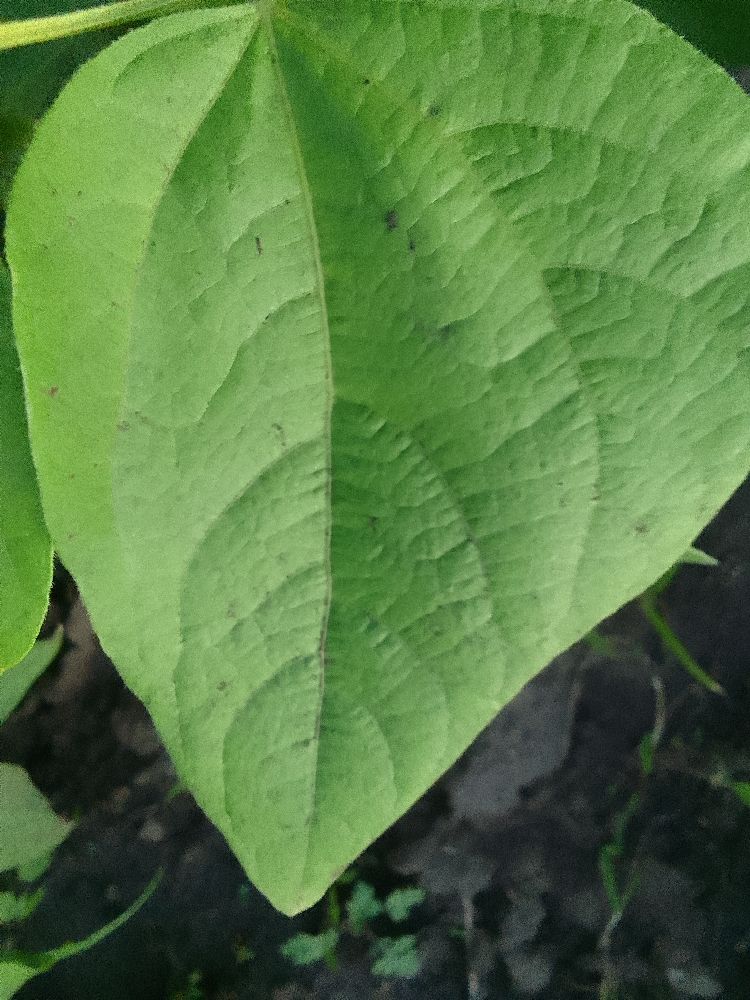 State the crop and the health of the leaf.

common bean, healthy
